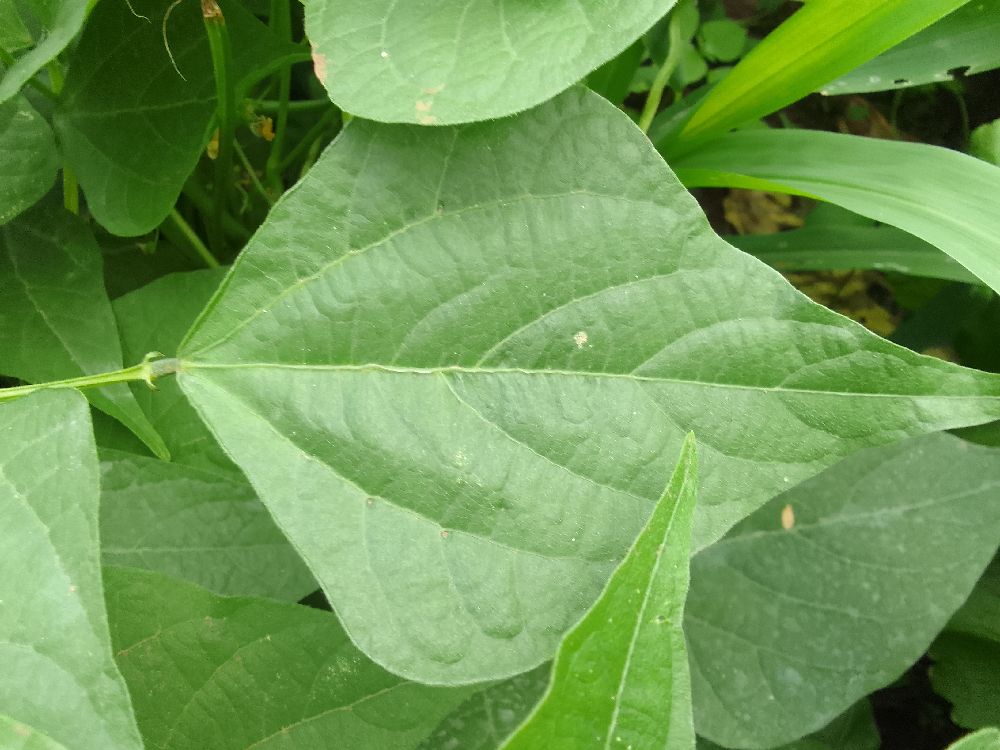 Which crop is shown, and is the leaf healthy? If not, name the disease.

common bean, healthy
